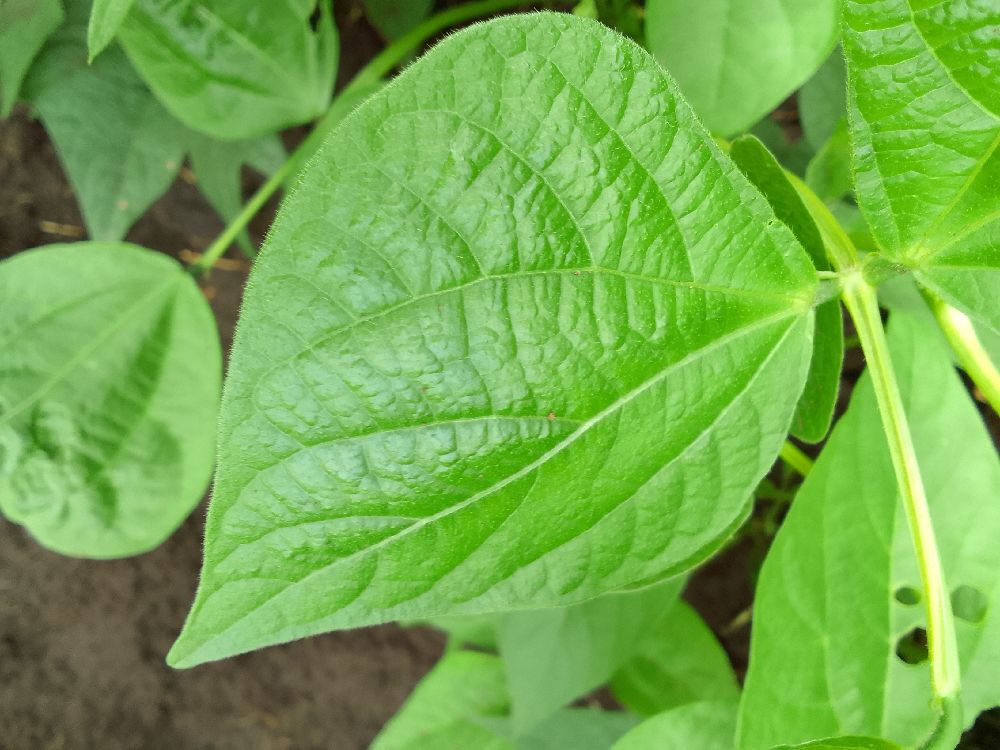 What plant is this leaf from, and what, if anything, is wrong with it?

common bean, healthy
